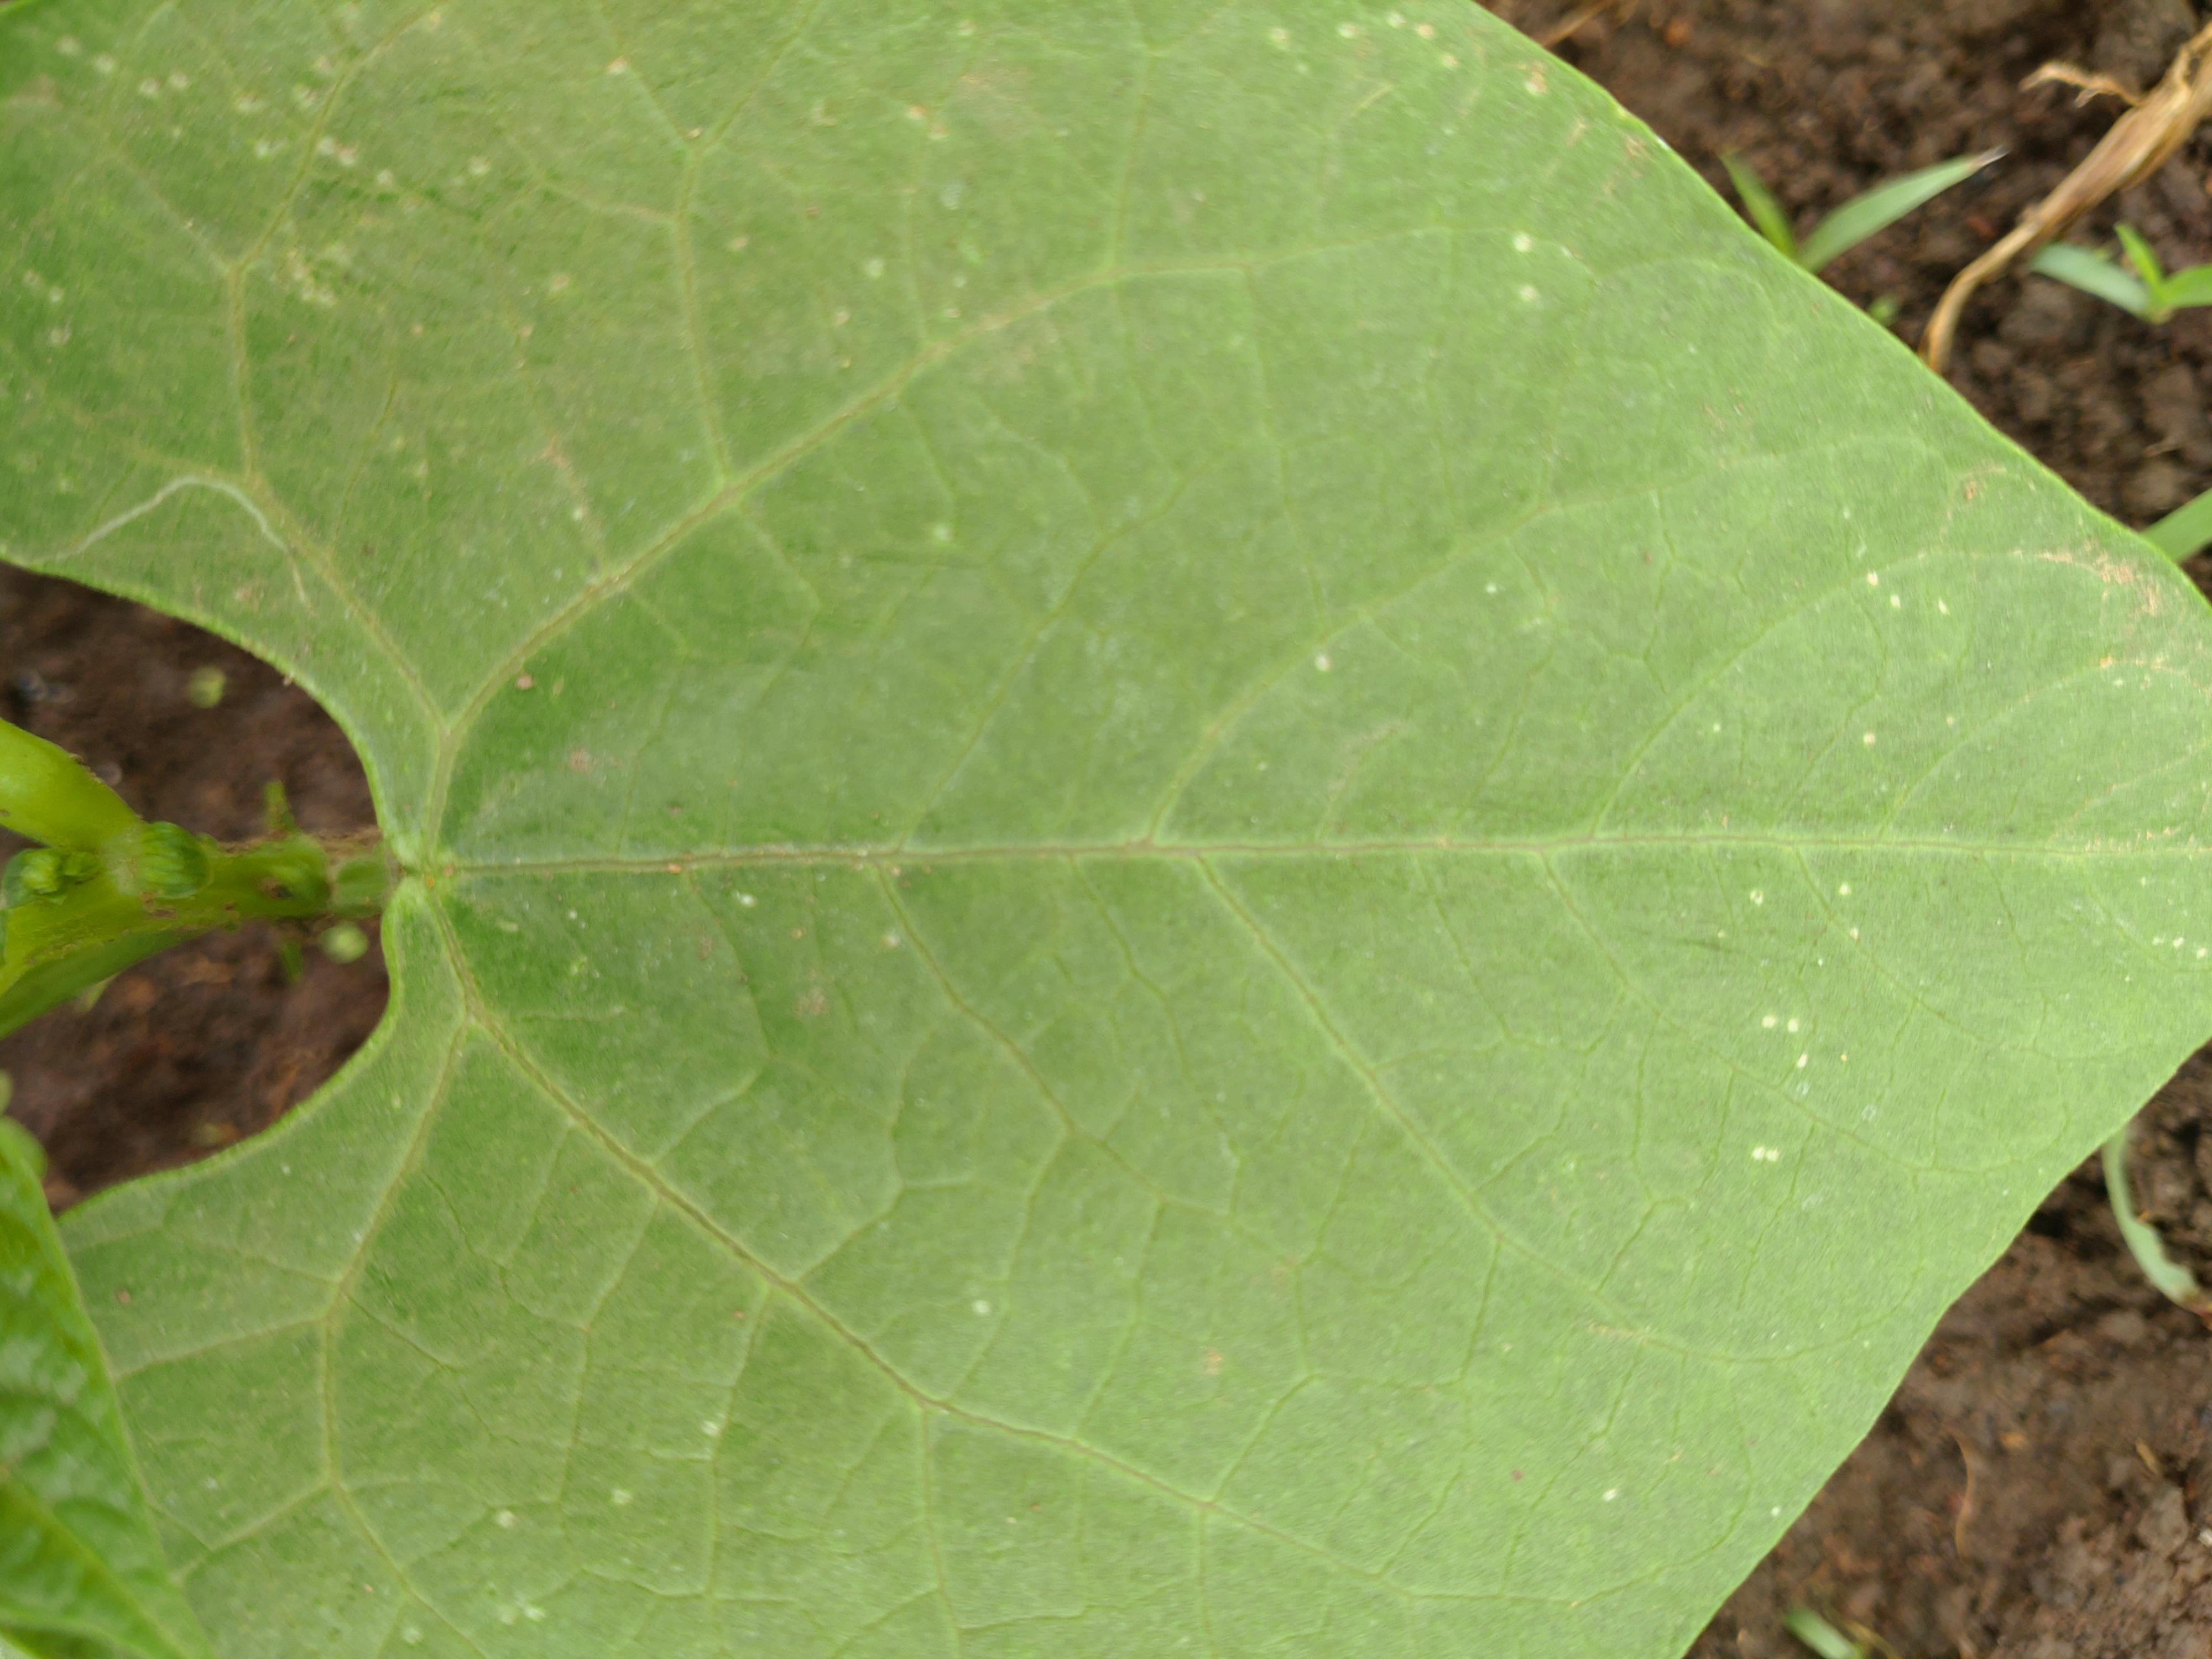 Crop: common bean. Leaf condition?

healthy
